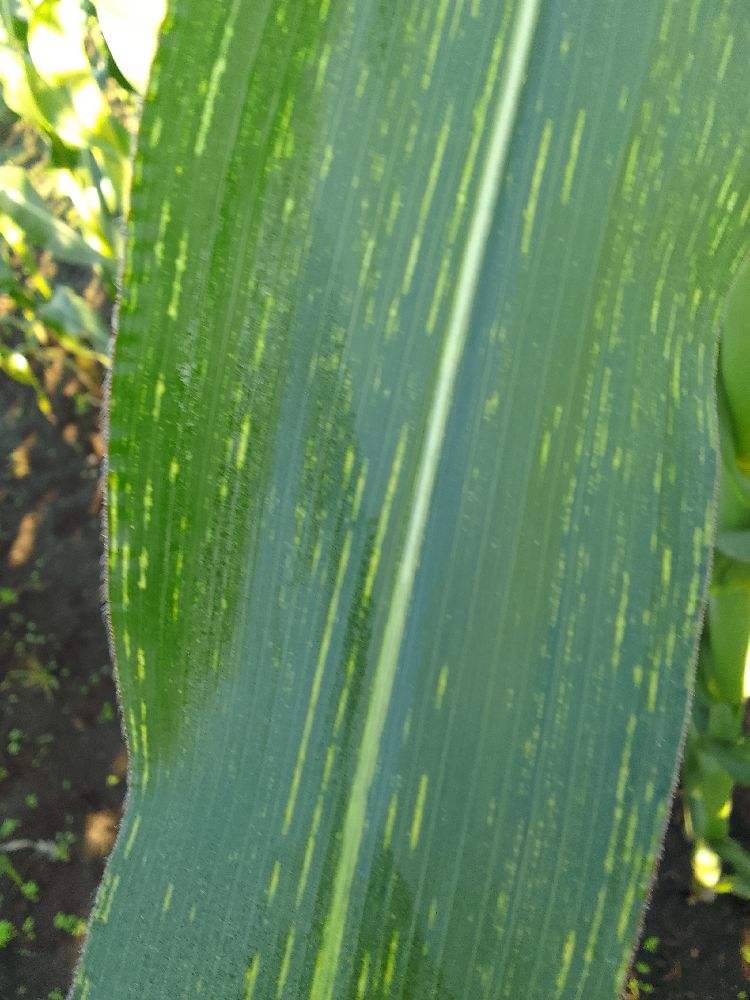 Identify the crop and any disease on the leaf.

maize, maize streak virus
